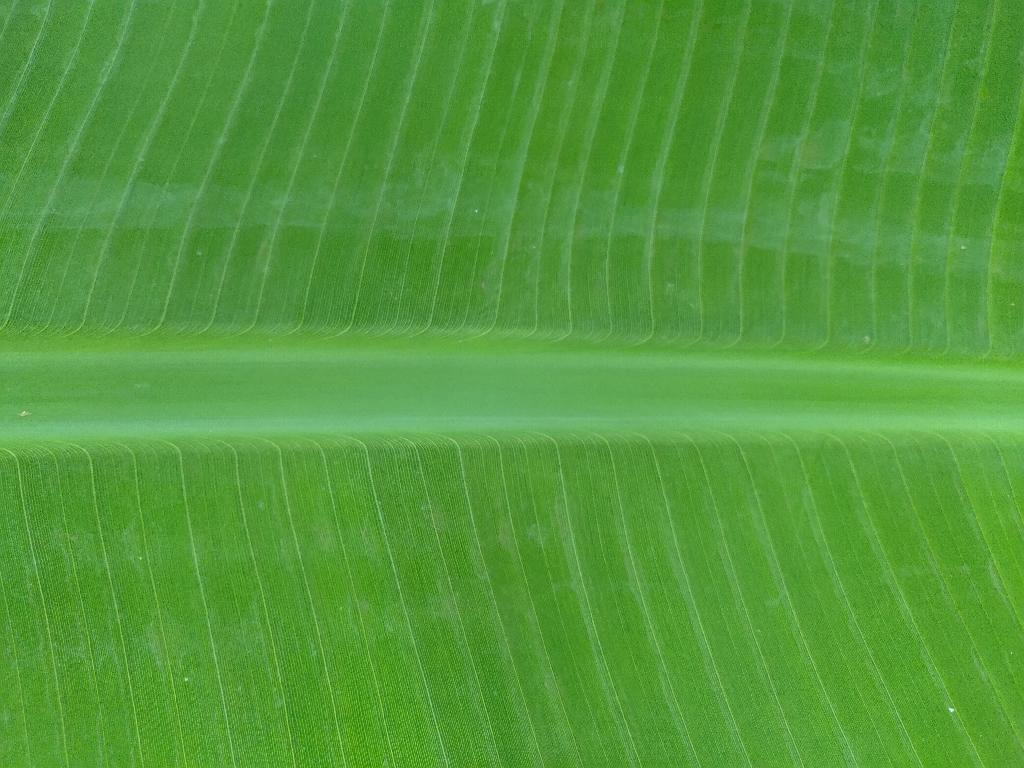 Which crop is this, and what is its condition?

banana, healthy
